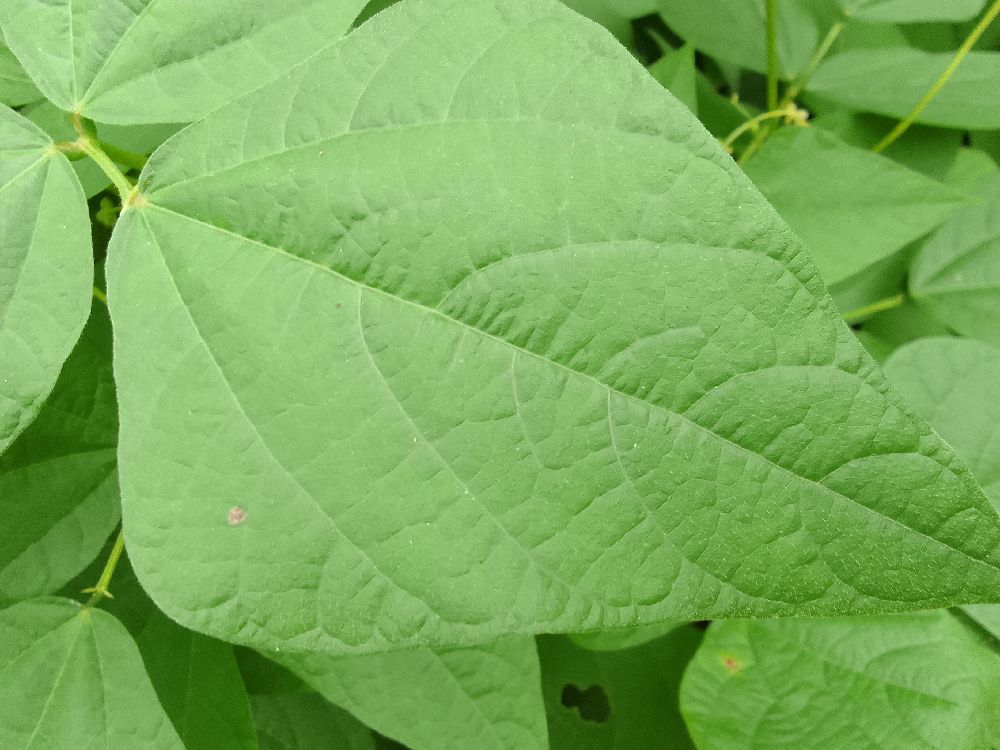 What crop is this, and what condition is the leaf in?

common bean, healthy
